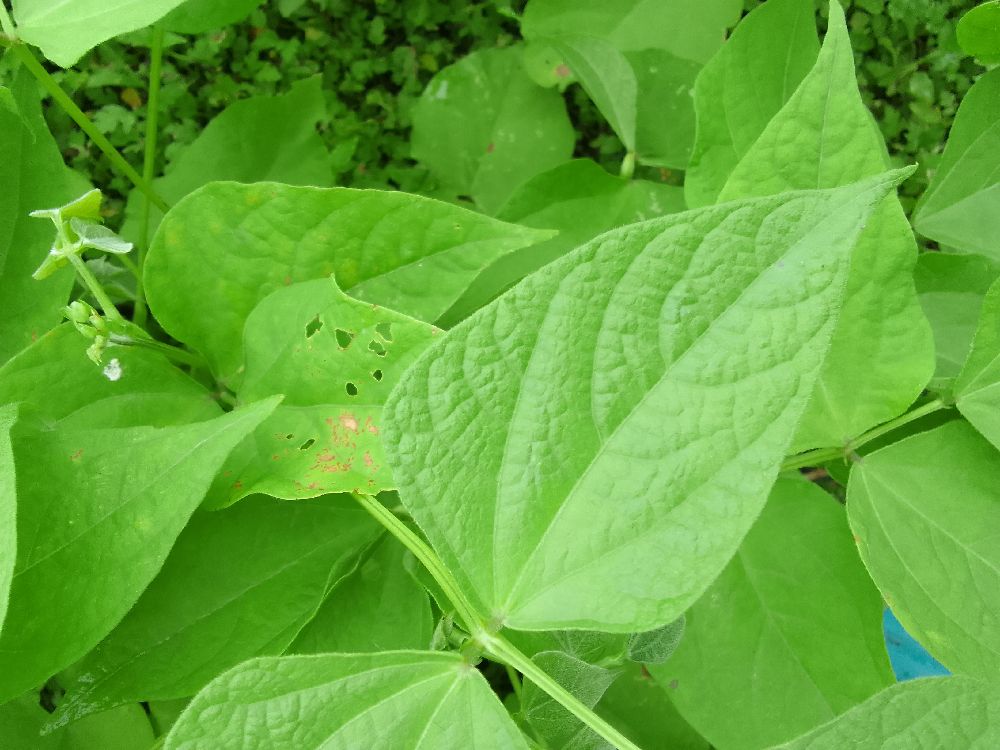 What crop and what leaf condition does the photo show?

common bean, healthy
